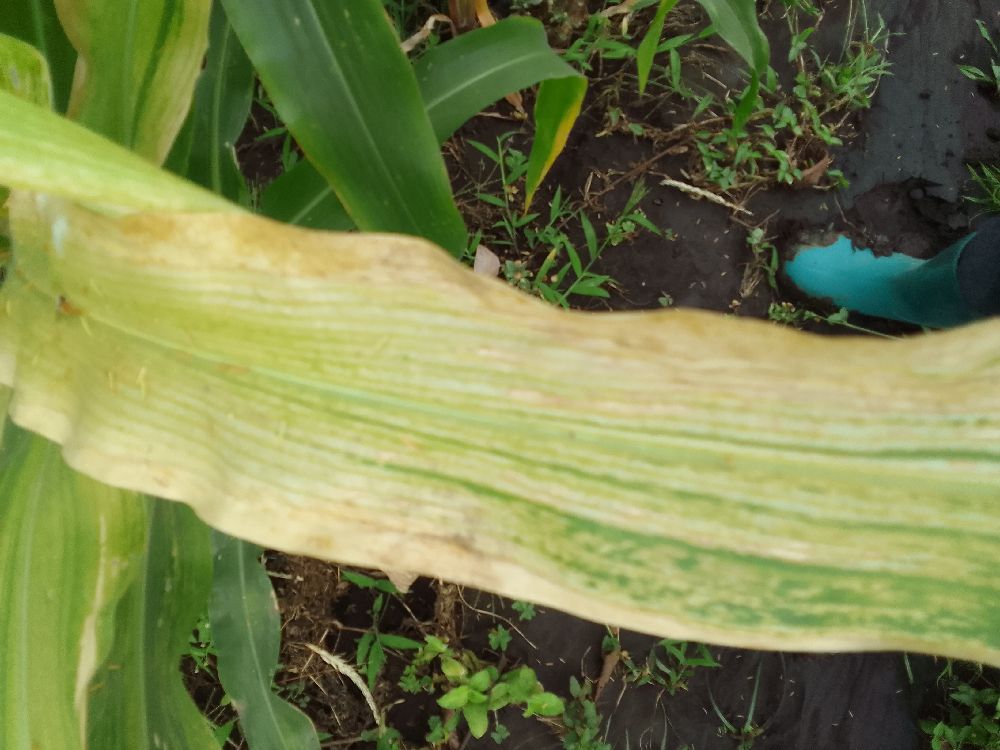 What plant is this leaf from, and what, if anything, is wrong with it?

maize, maize lethal necrosis
